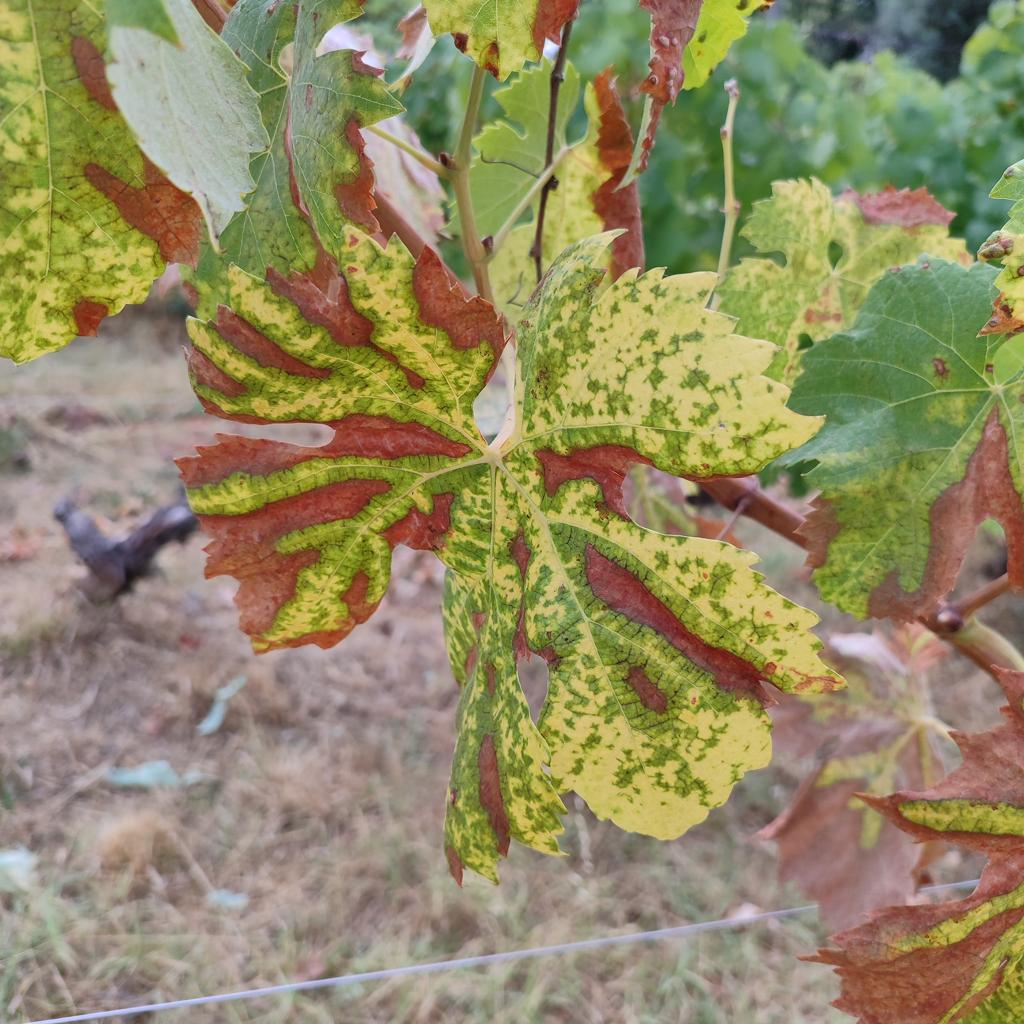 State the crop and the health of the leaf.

grapevine, esca complex
